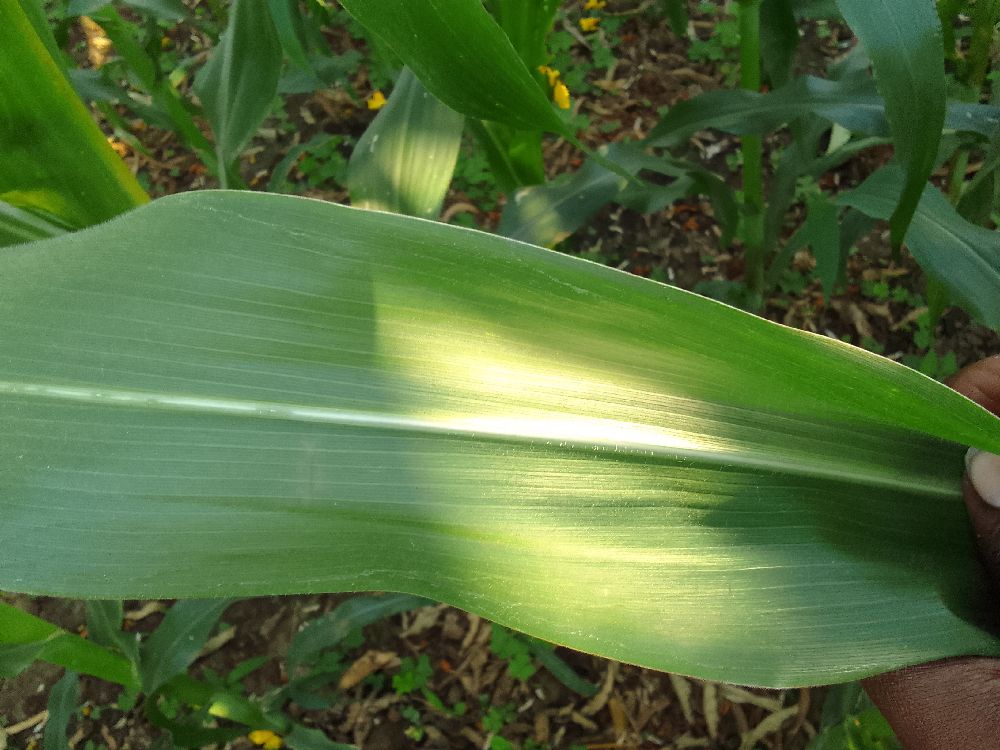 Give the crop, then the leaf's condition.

maize, healthy
